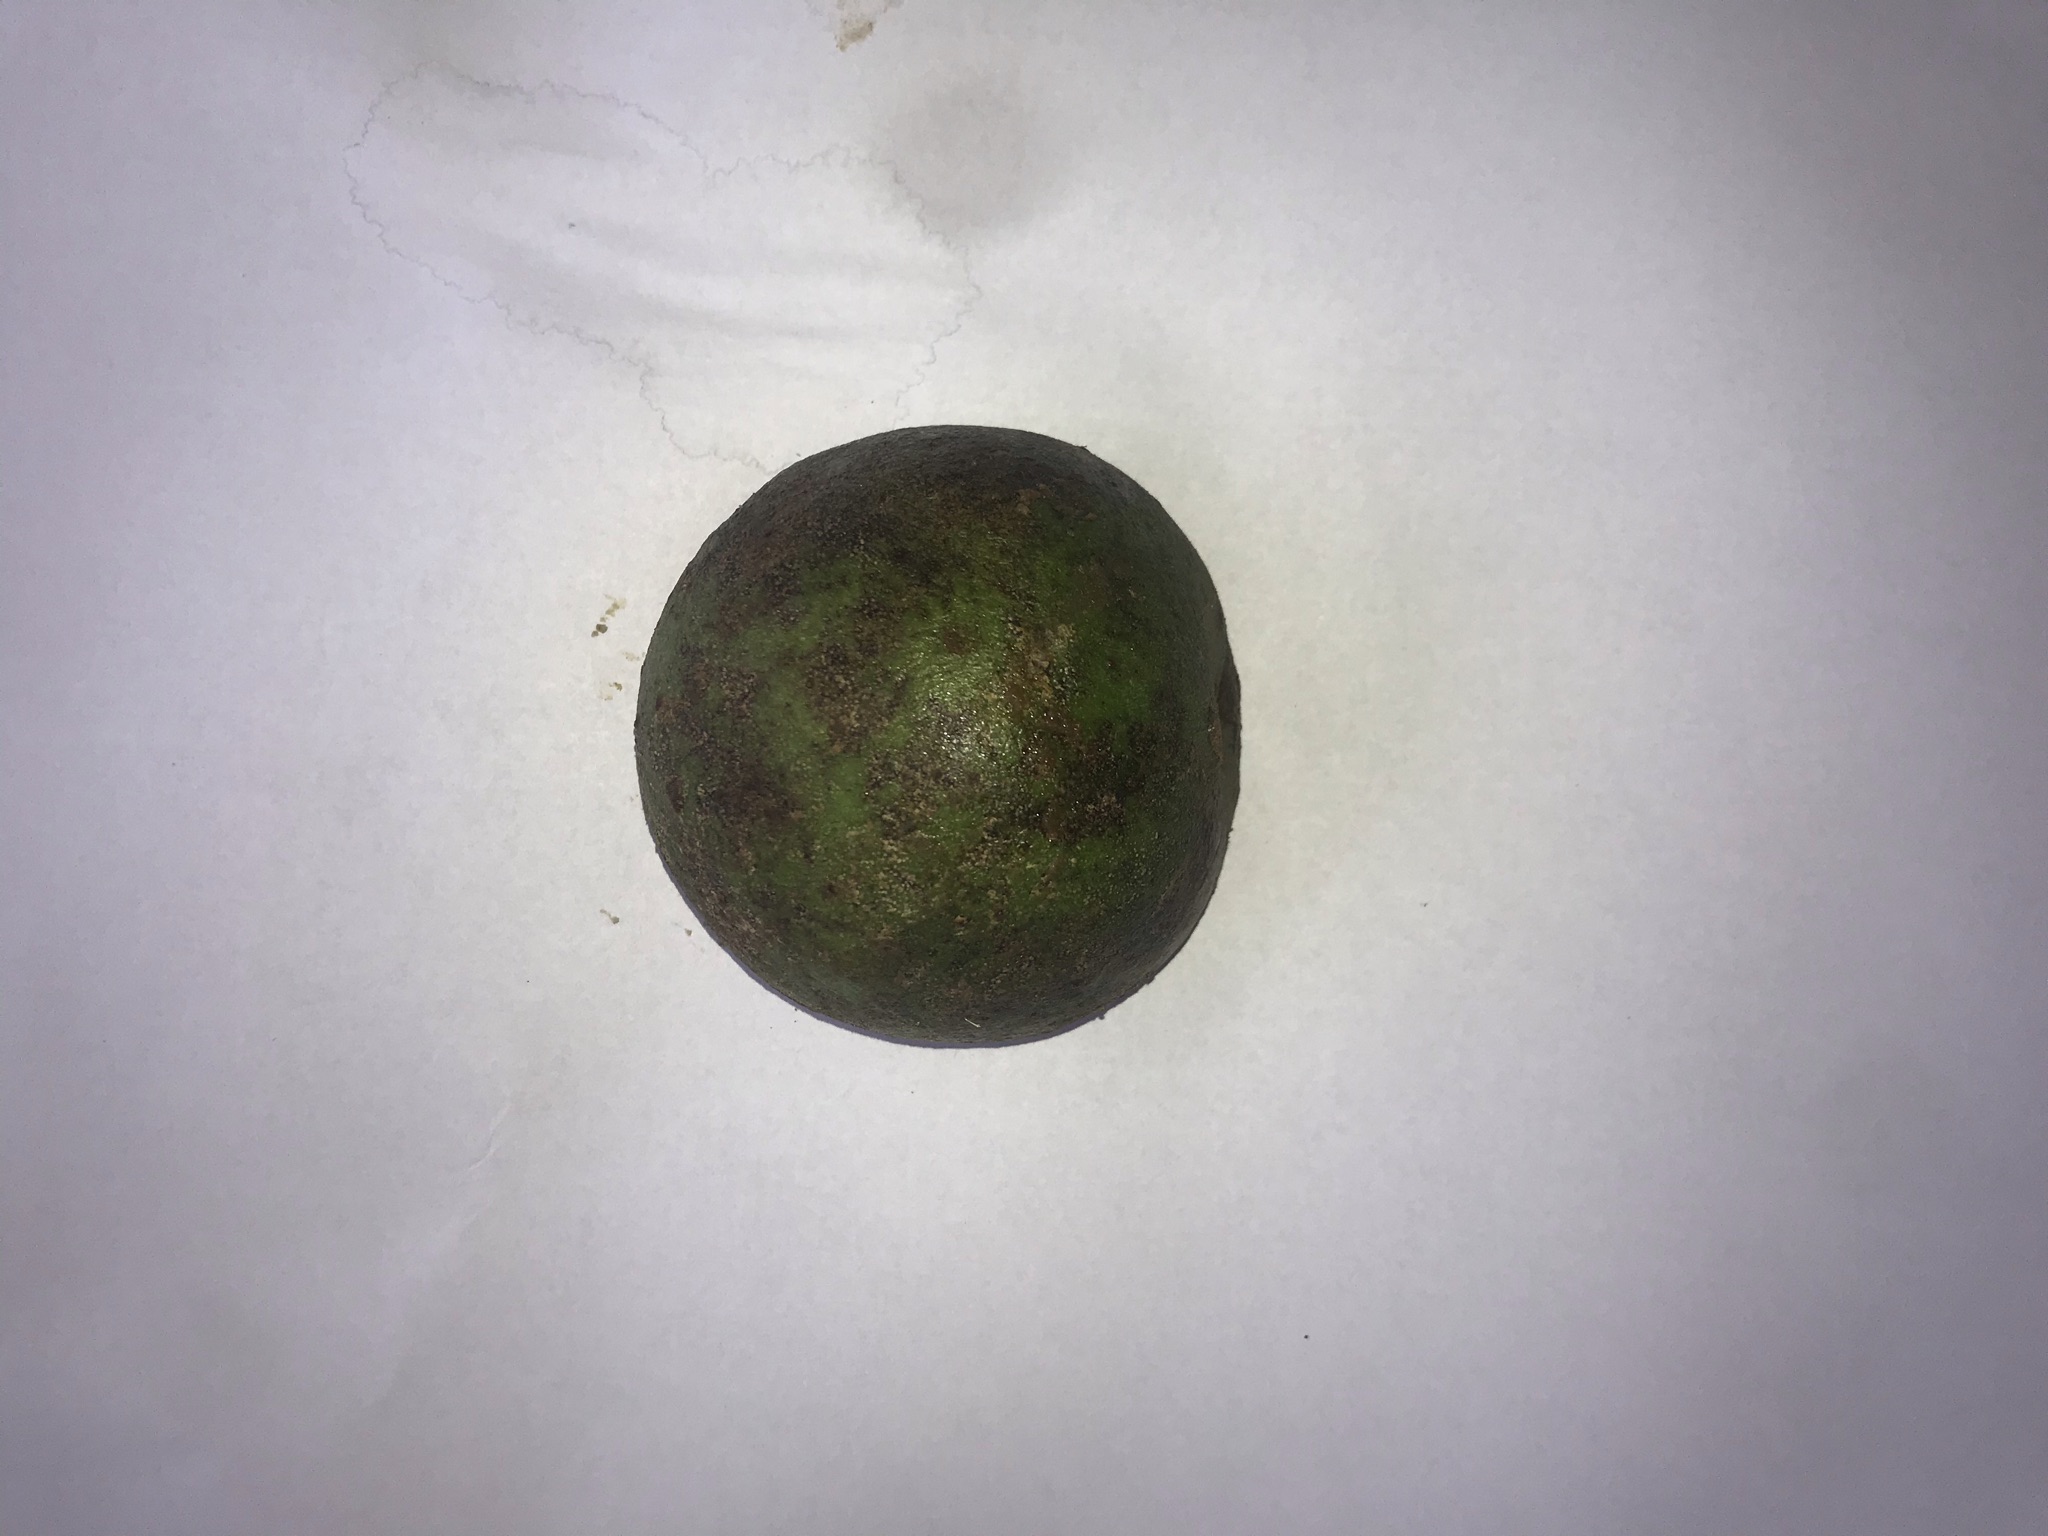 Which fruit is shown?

pequi
